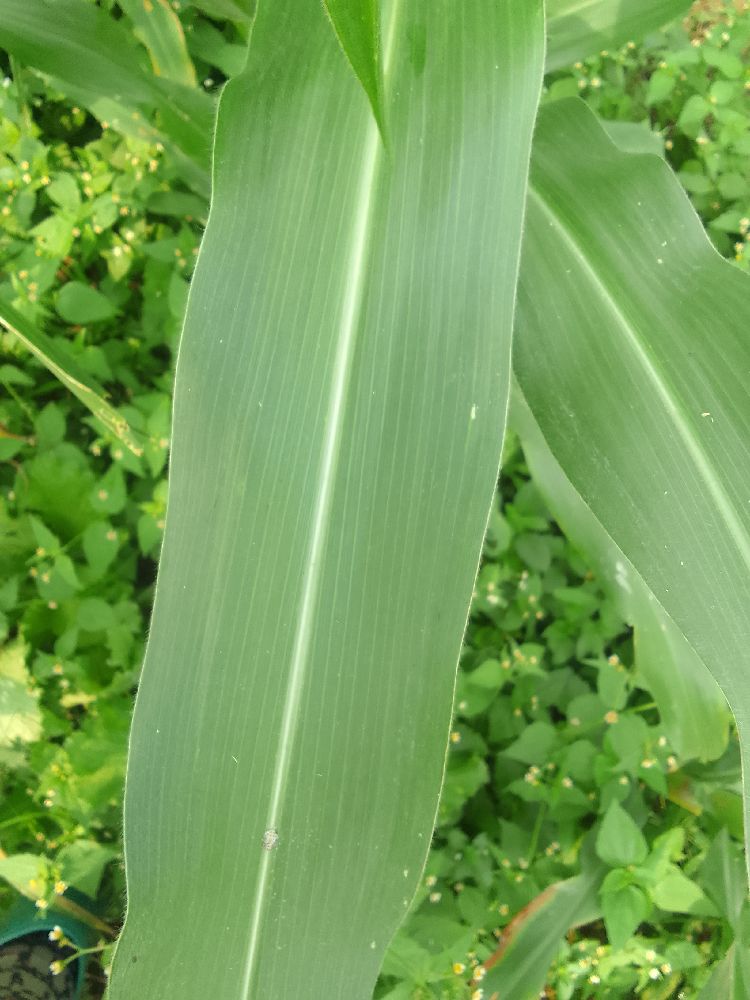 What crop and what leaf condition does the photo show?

maize, healthy
